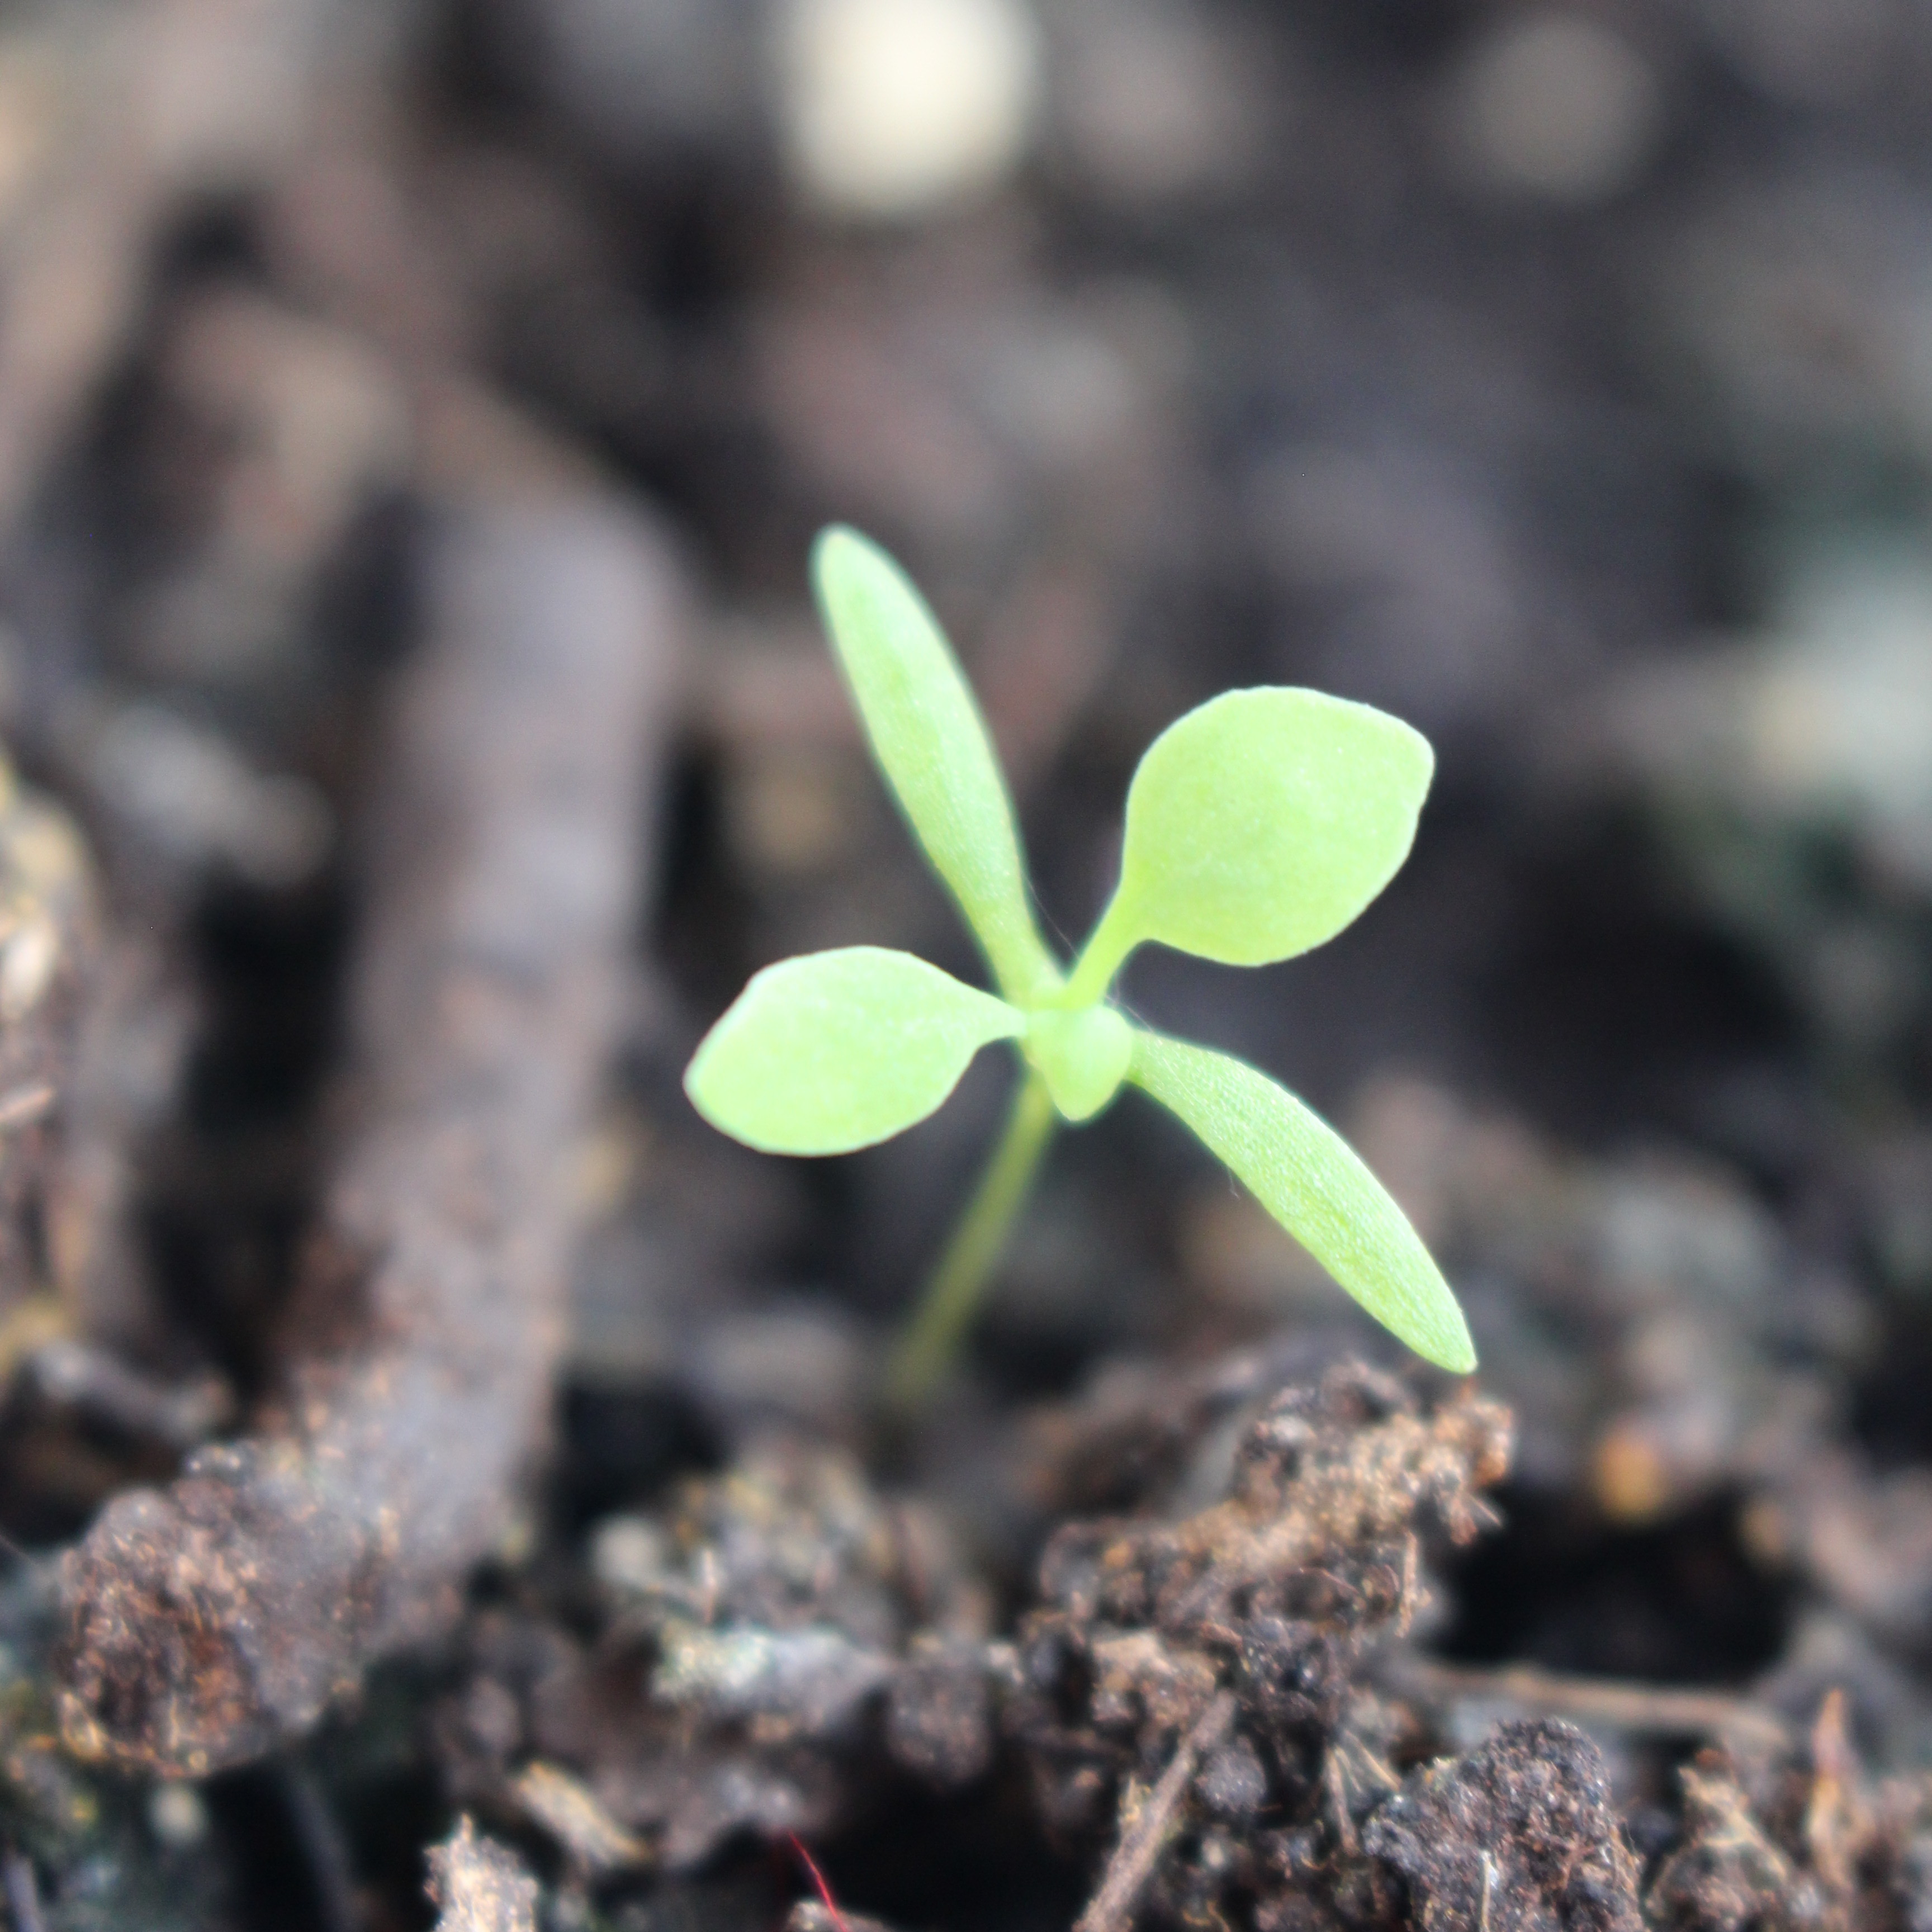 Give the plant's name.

Papaver rhoeas
